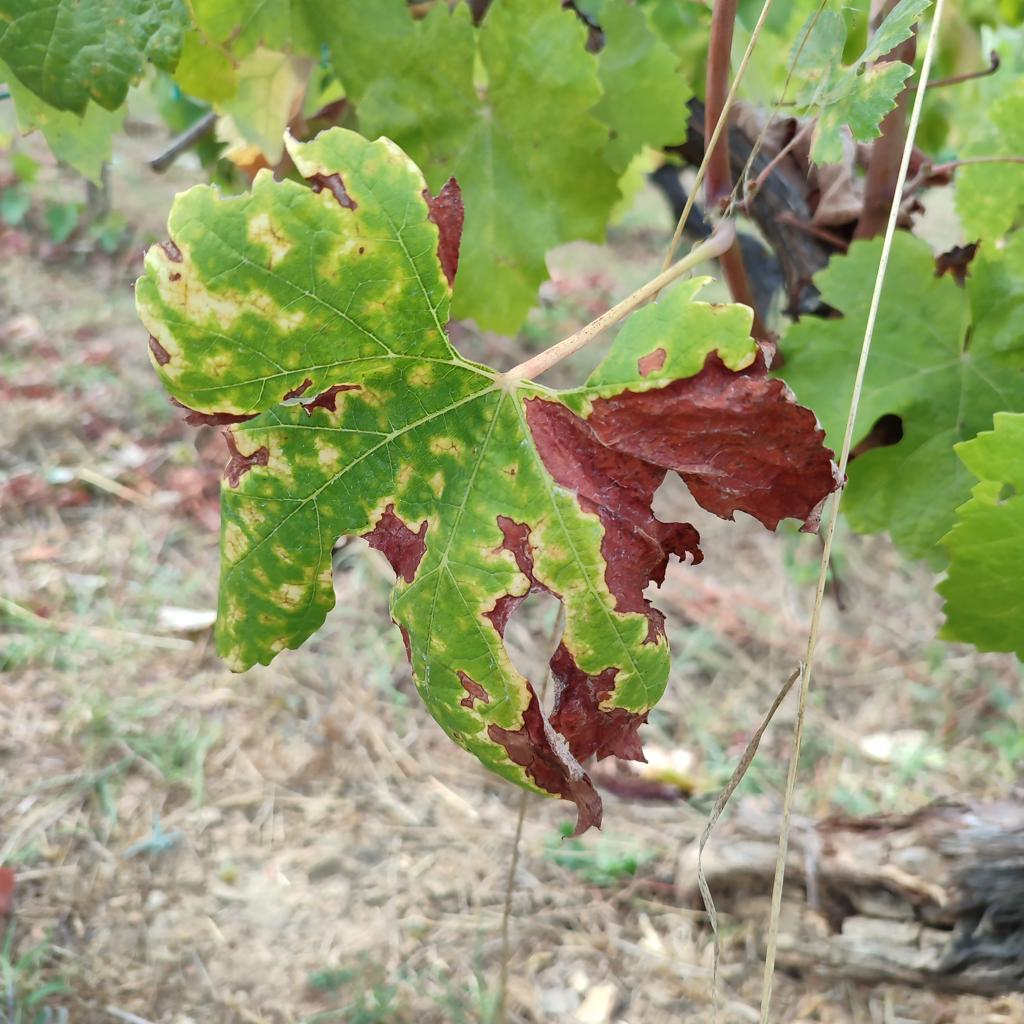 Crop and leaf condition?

grapevine, esca complex
